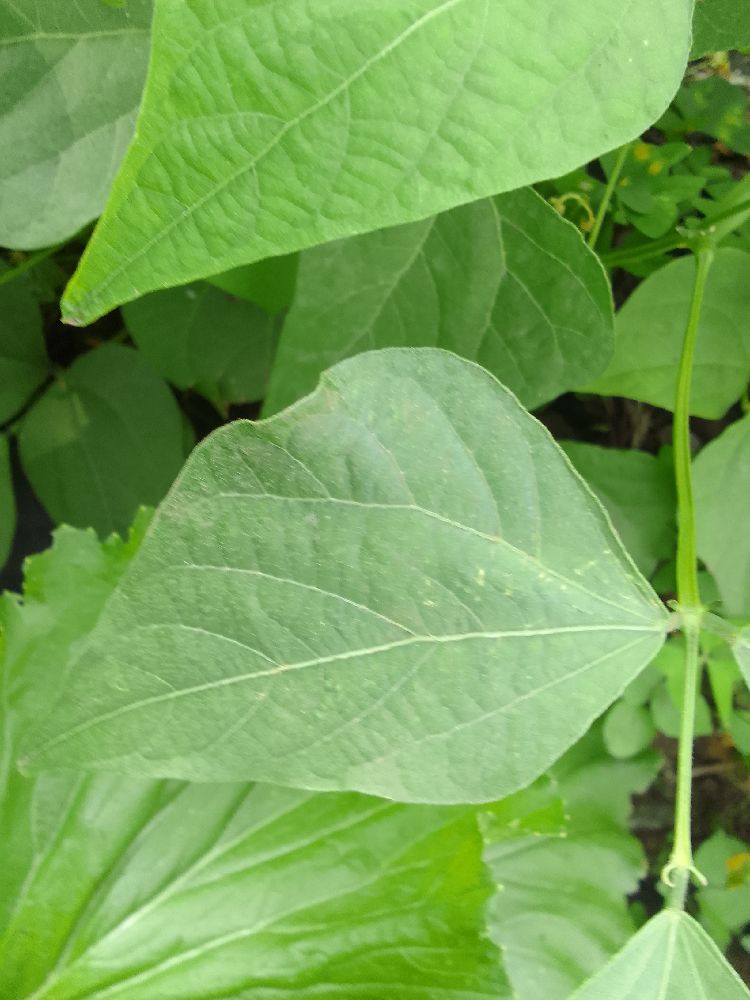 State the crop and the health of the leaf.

common bean, healthy
